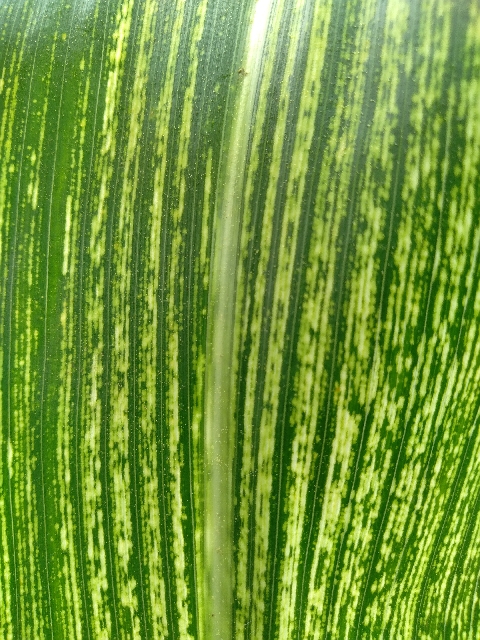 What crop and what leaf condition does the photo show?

maize, maize streak virus
